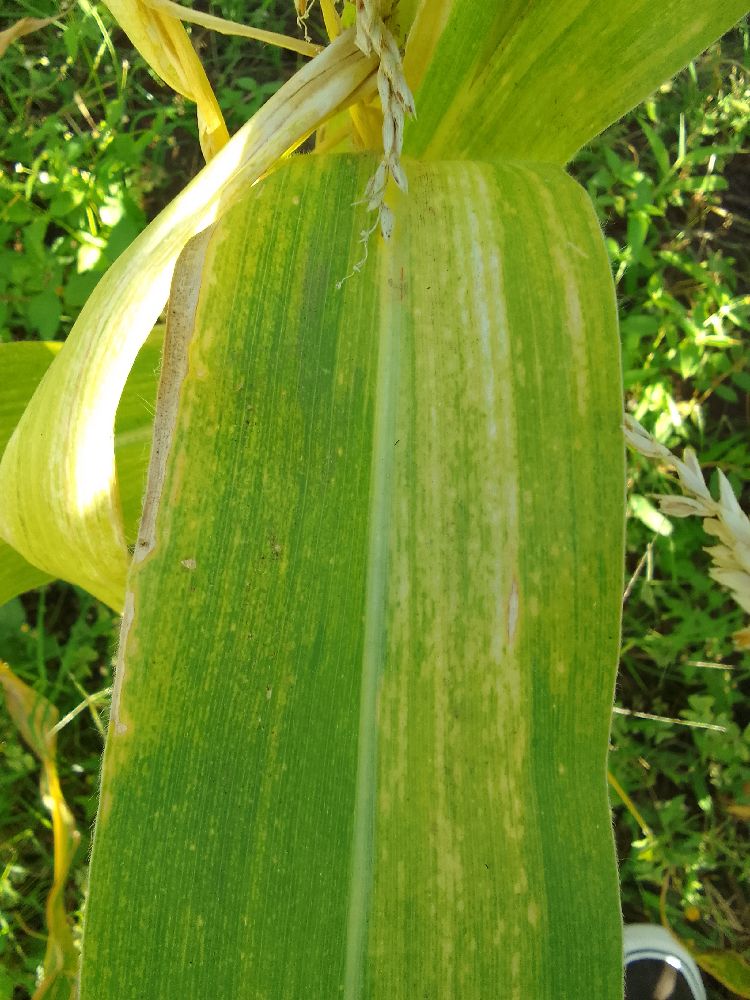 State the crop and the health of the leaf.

maize, maize lethal necrosis
